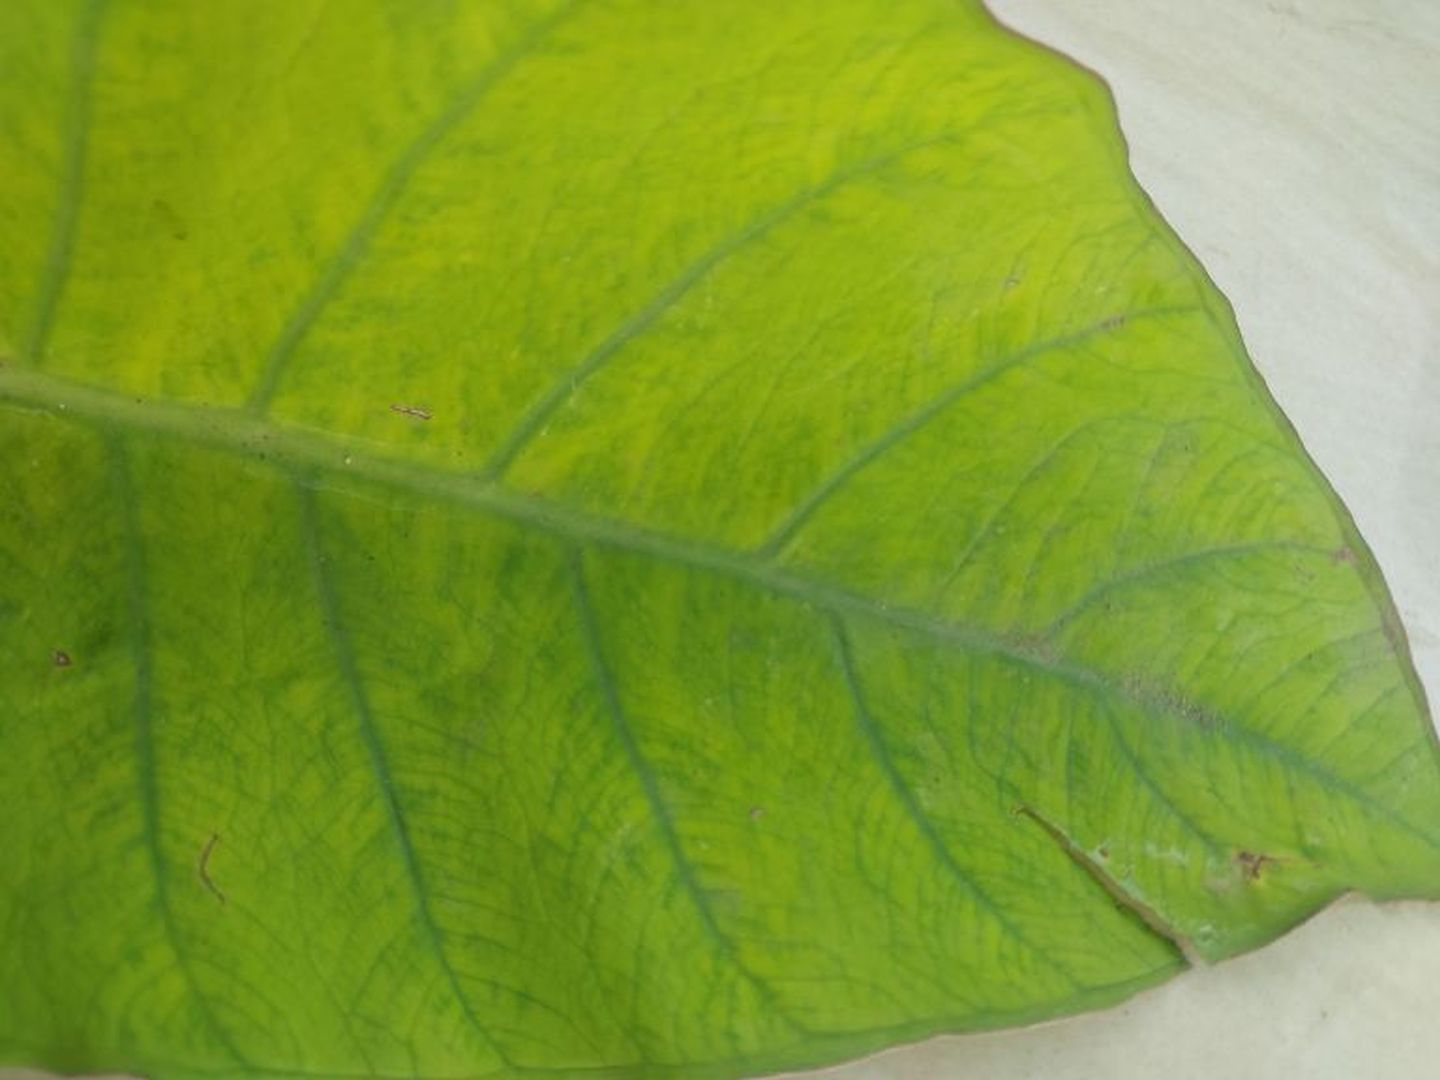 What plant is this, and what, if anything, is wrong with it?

taro, mosaic
